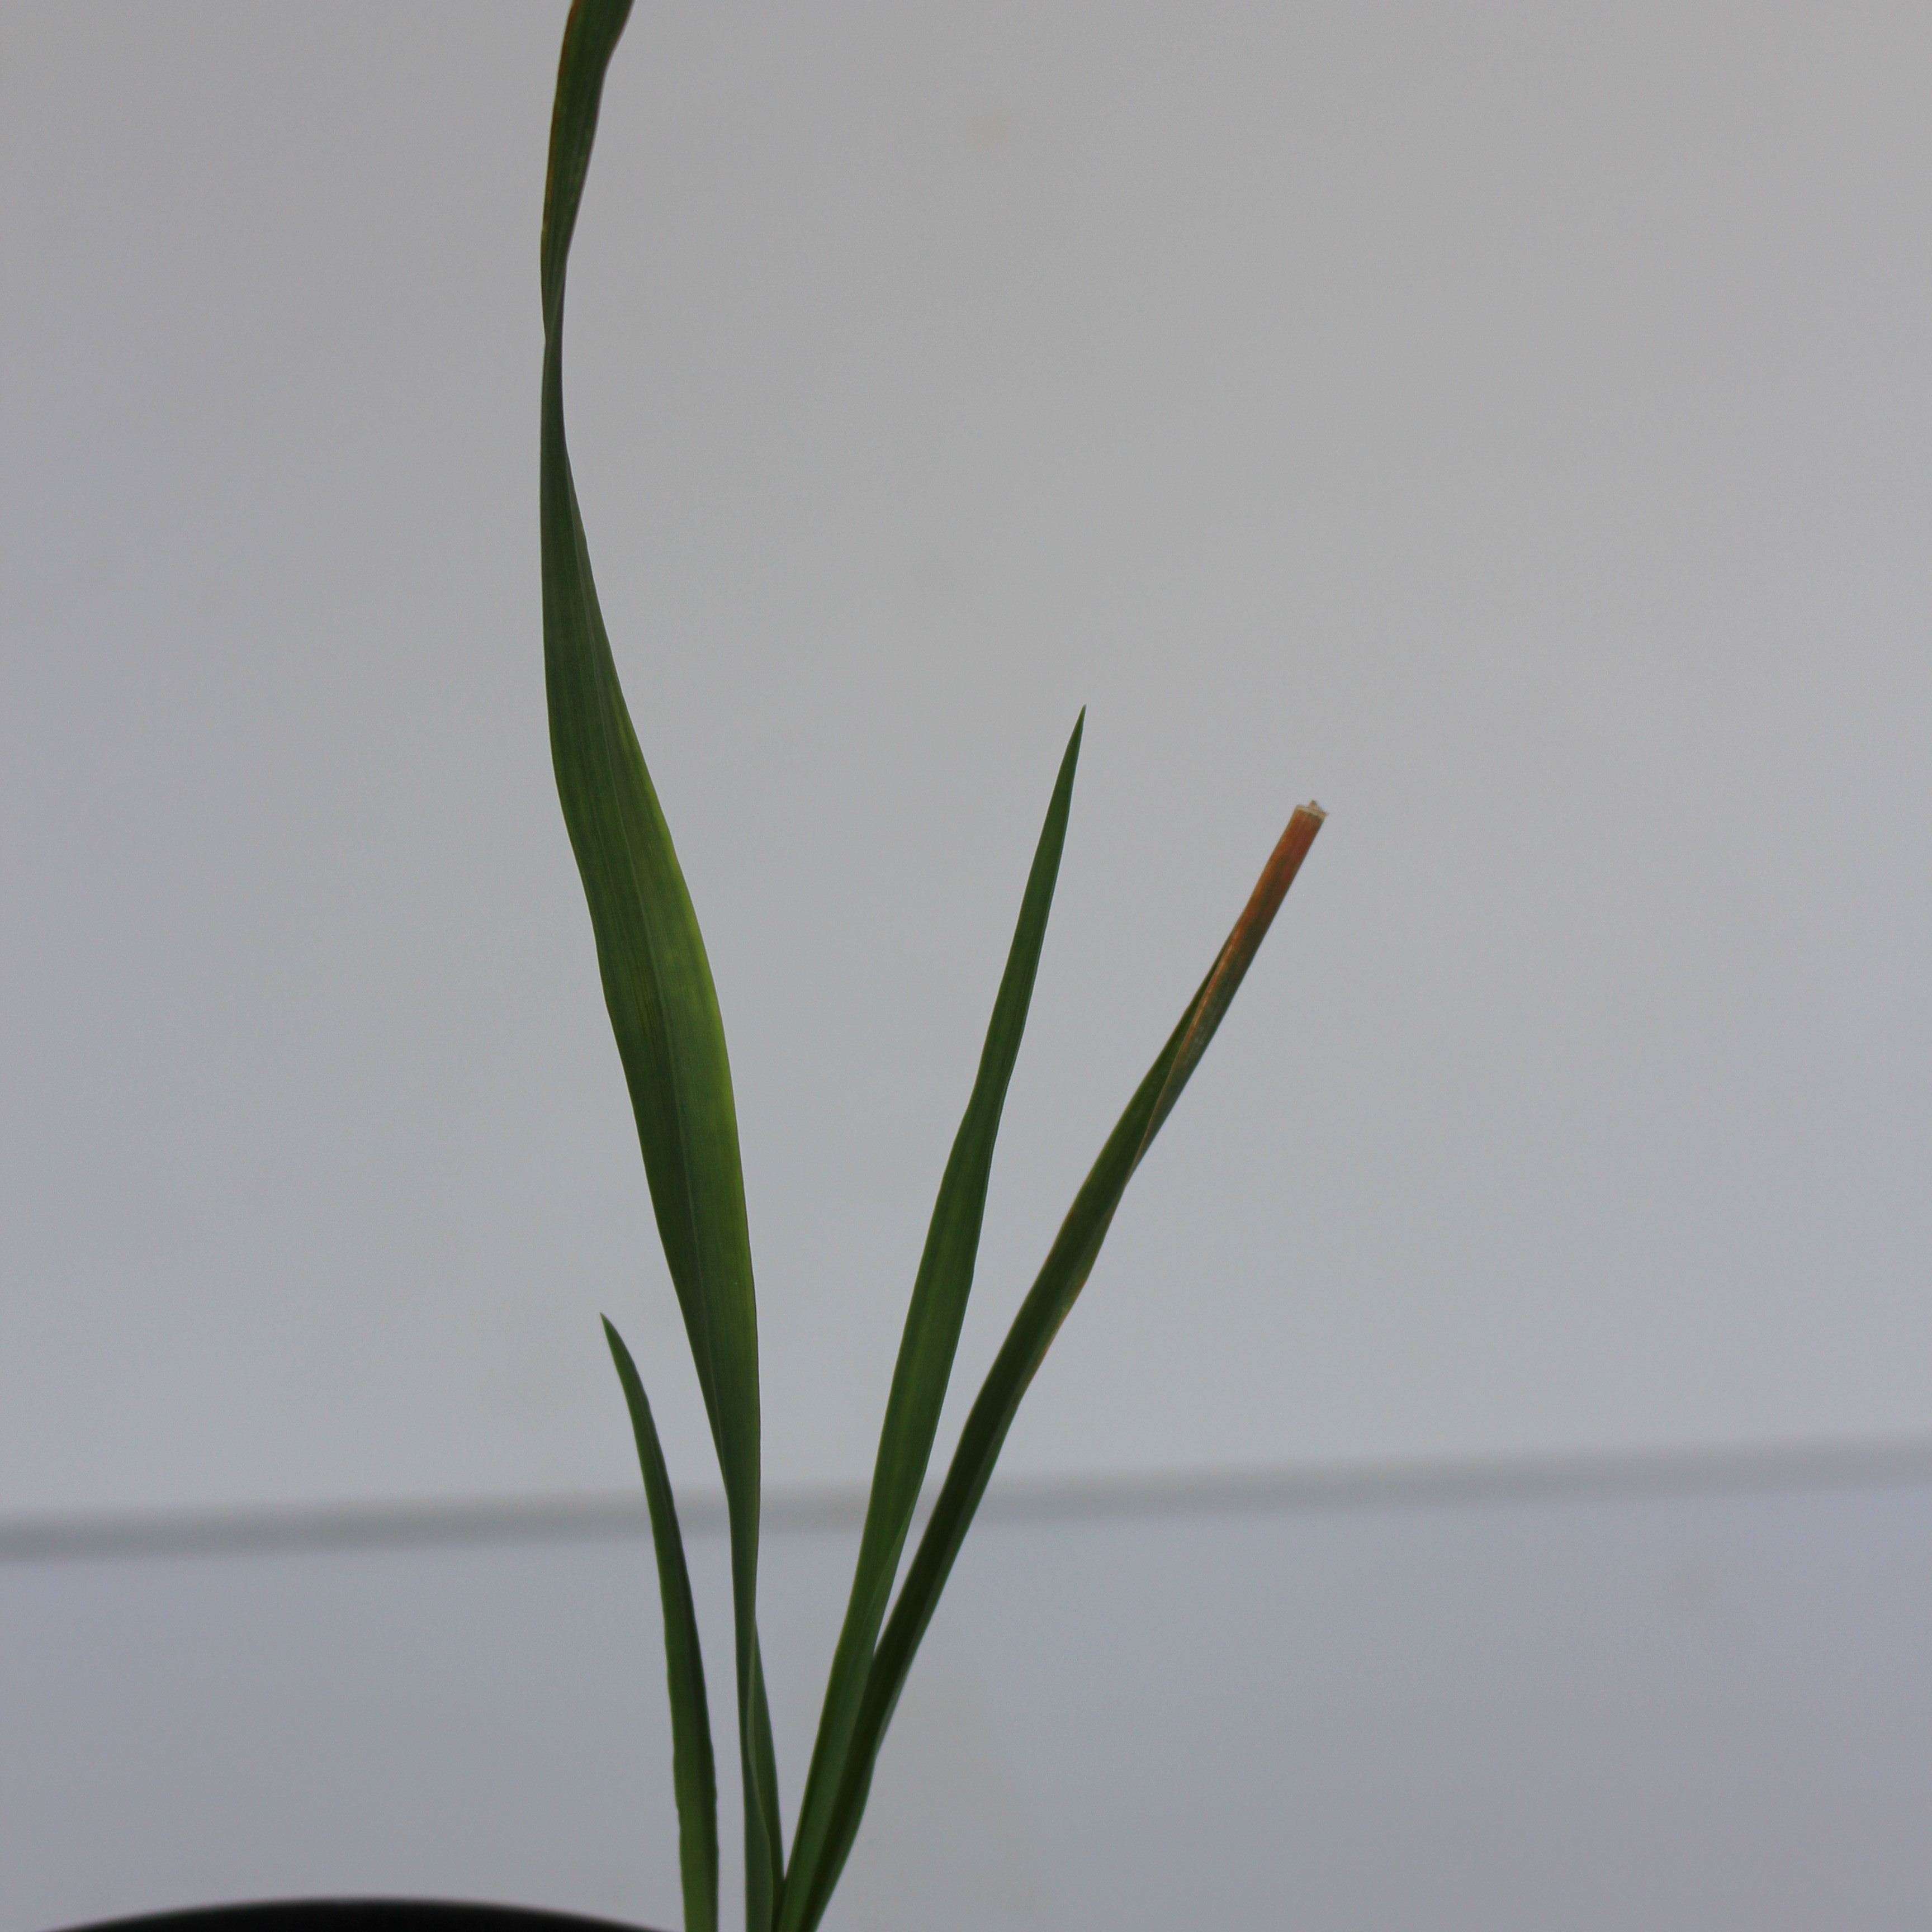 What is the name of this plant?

Avena sterilis
